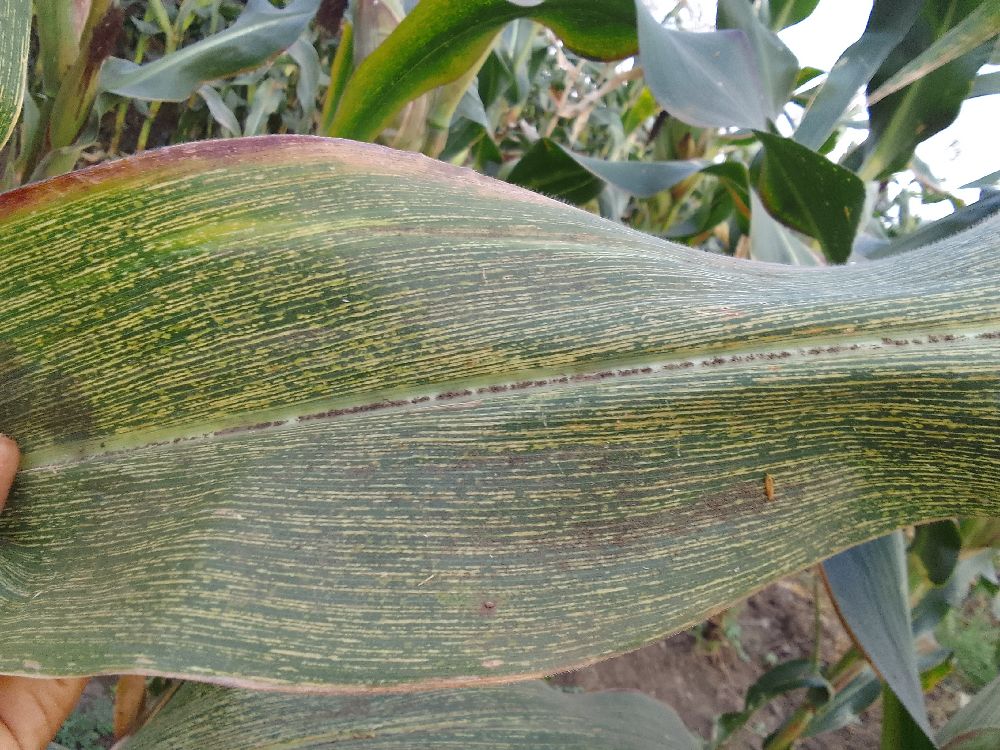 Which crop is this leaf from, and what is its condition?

maize, maize streak virus
